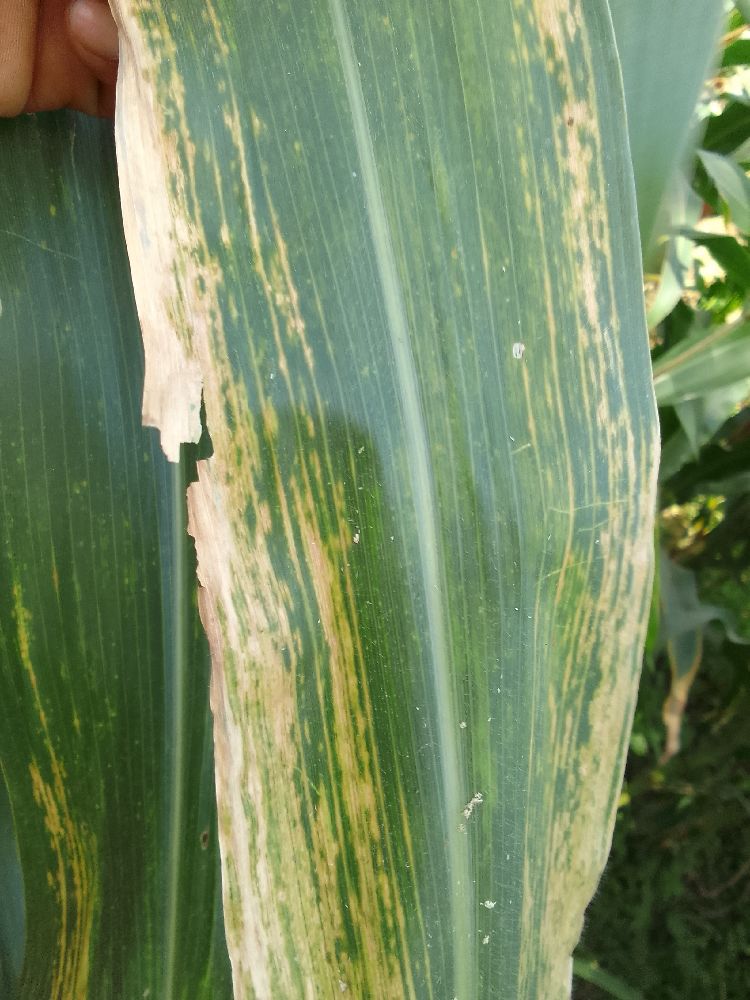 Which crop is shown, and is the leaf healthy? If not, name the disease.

maize, maize lethal necrosis
